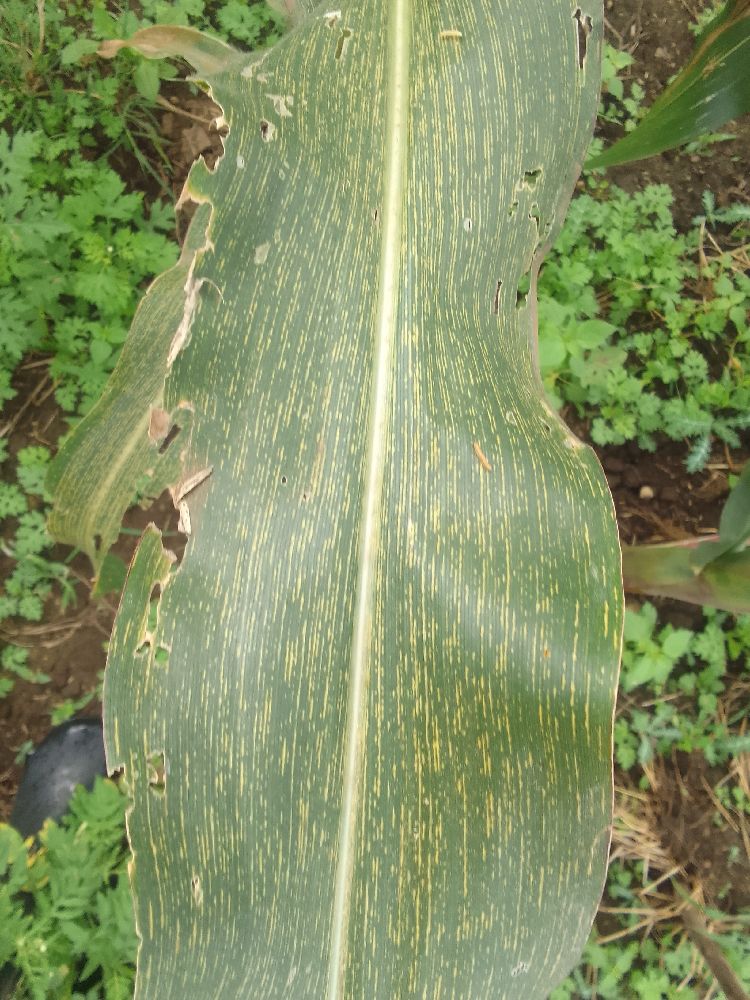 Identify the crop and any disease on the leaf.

maize, maize streak virus
